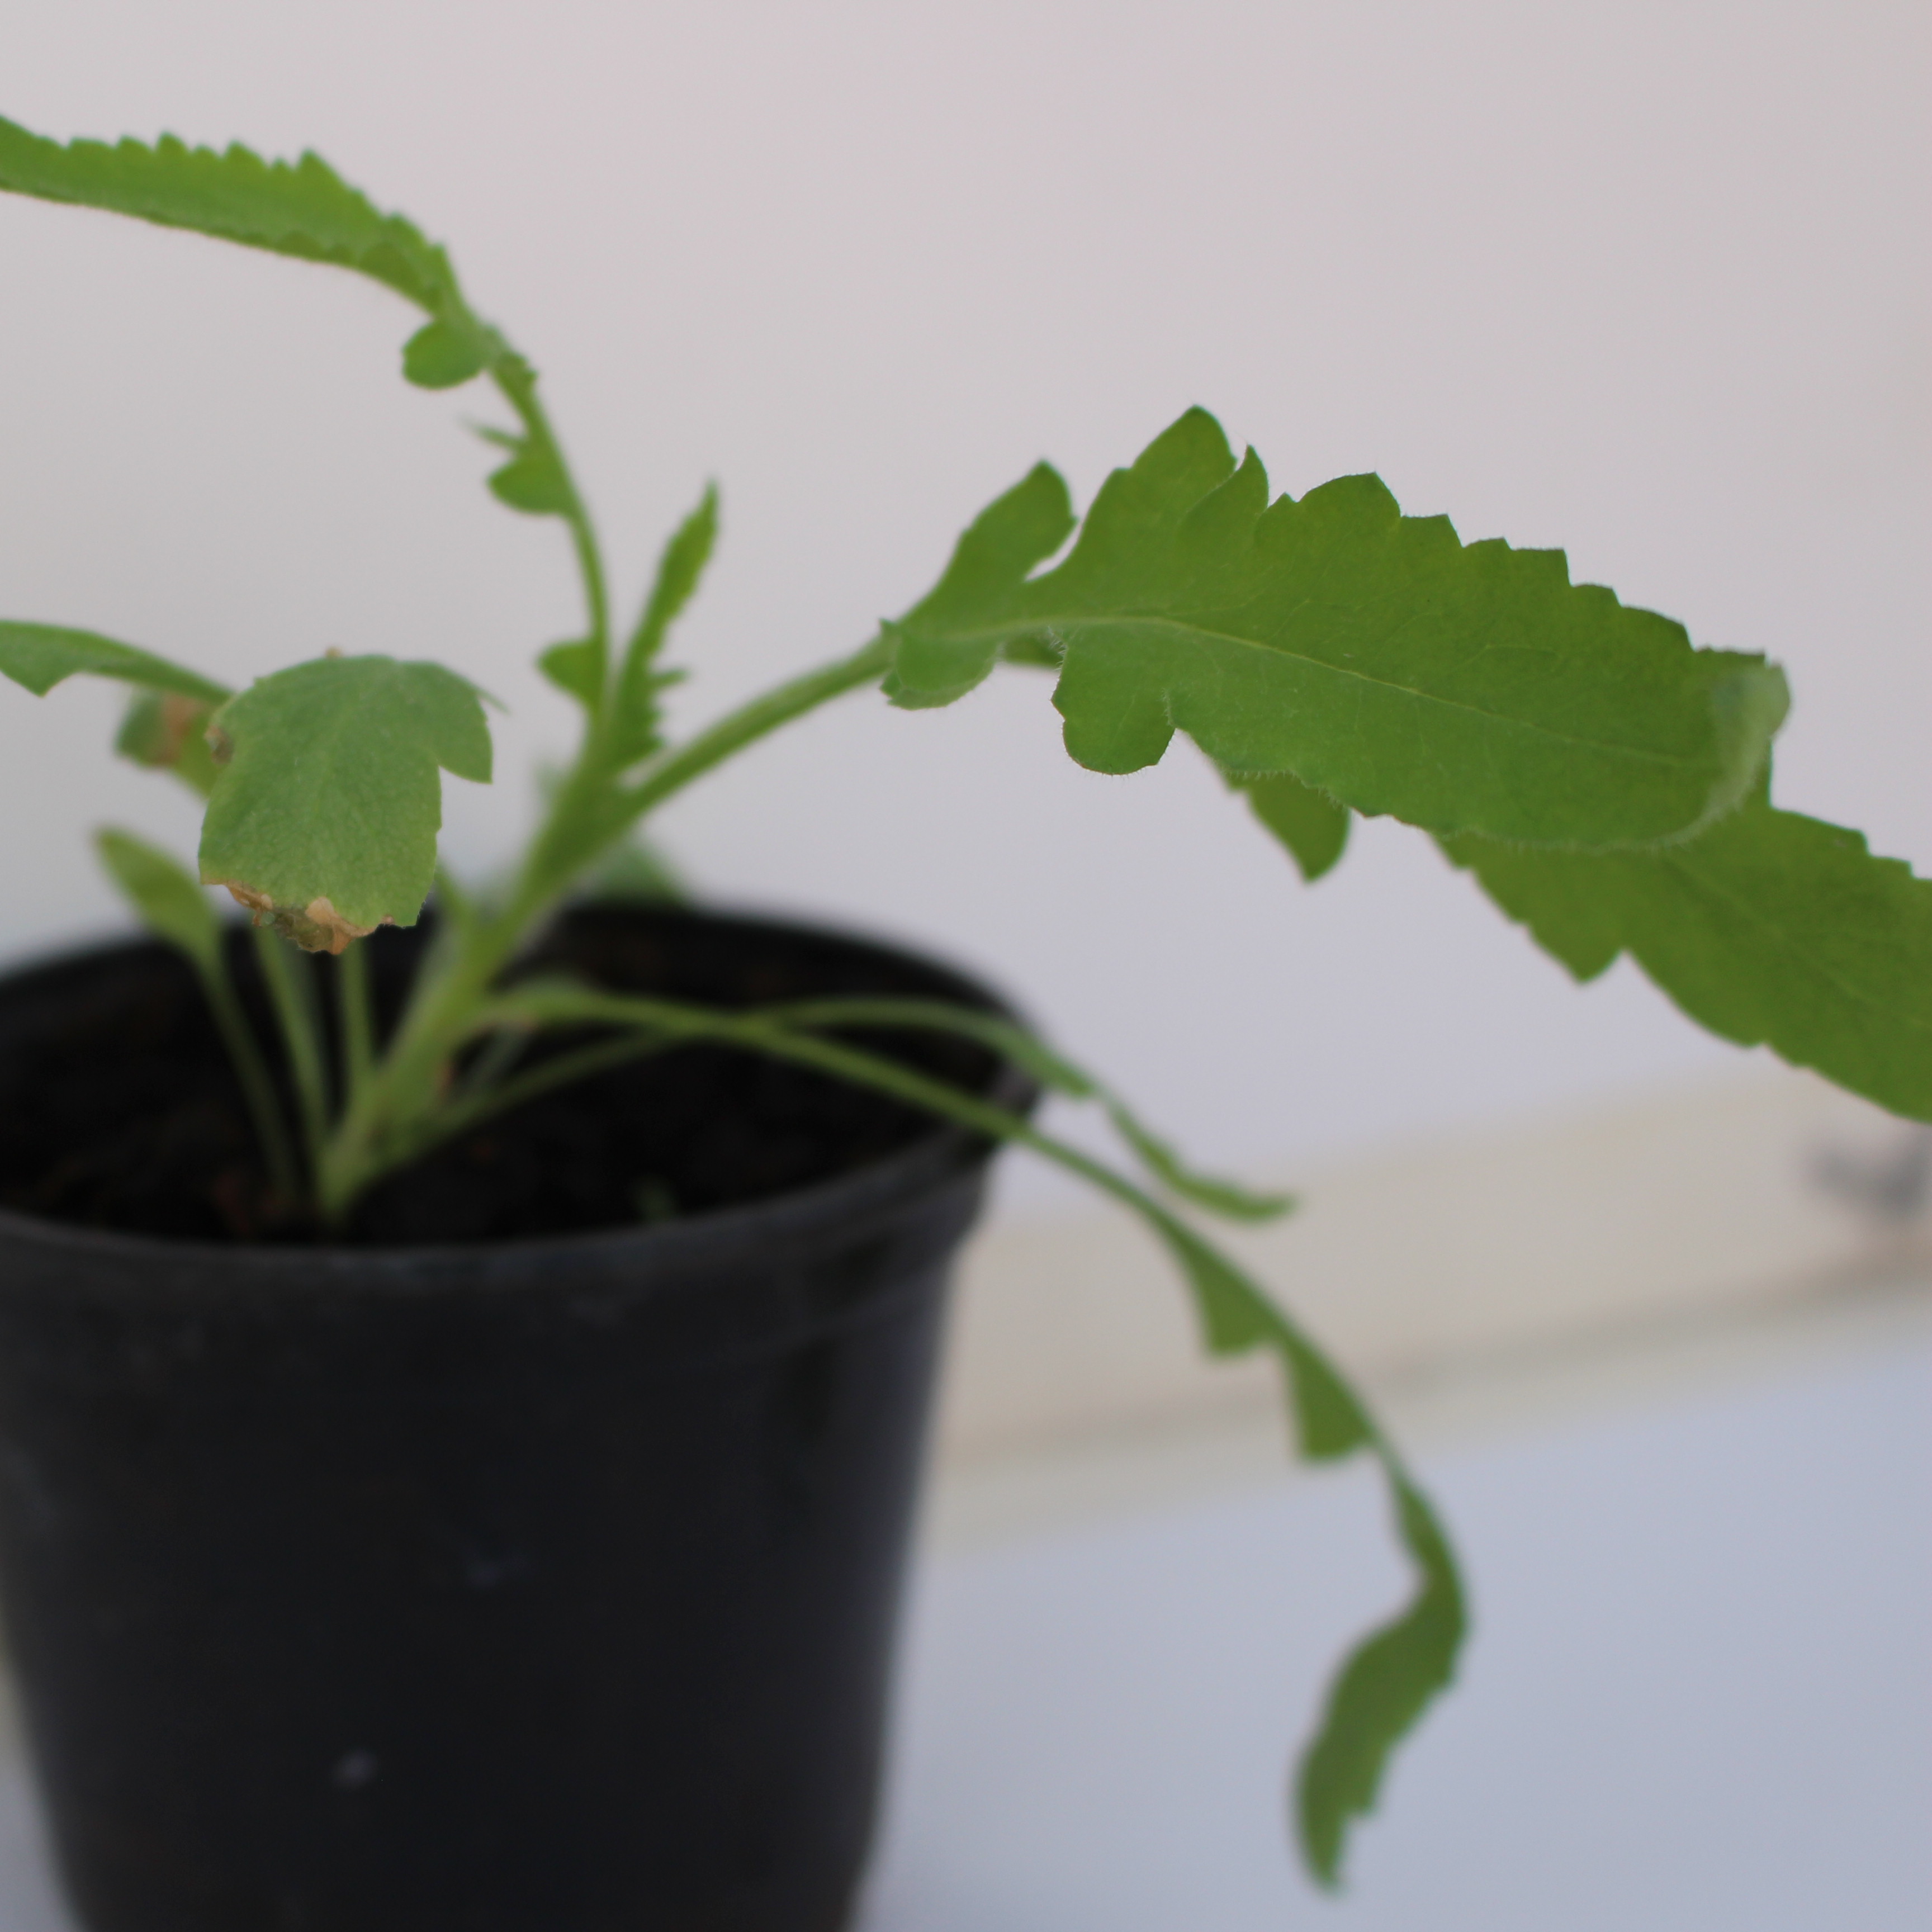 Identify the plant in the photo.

Papaver rhoeas
